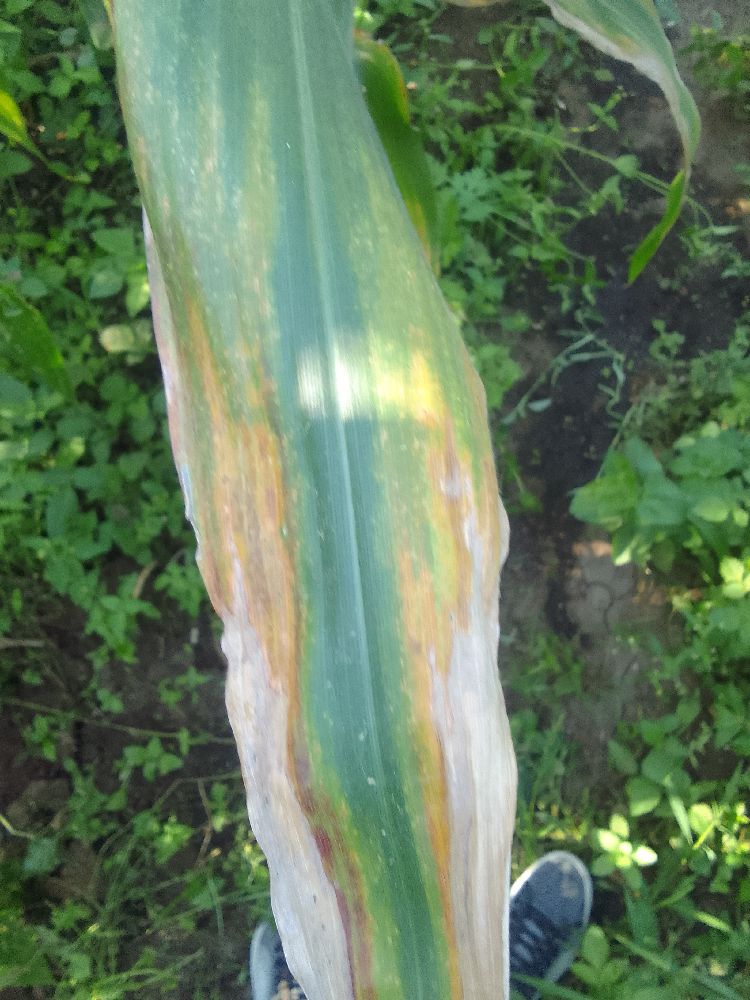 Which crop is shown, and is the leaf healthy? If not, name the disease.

maize, maize lethal necrosis
